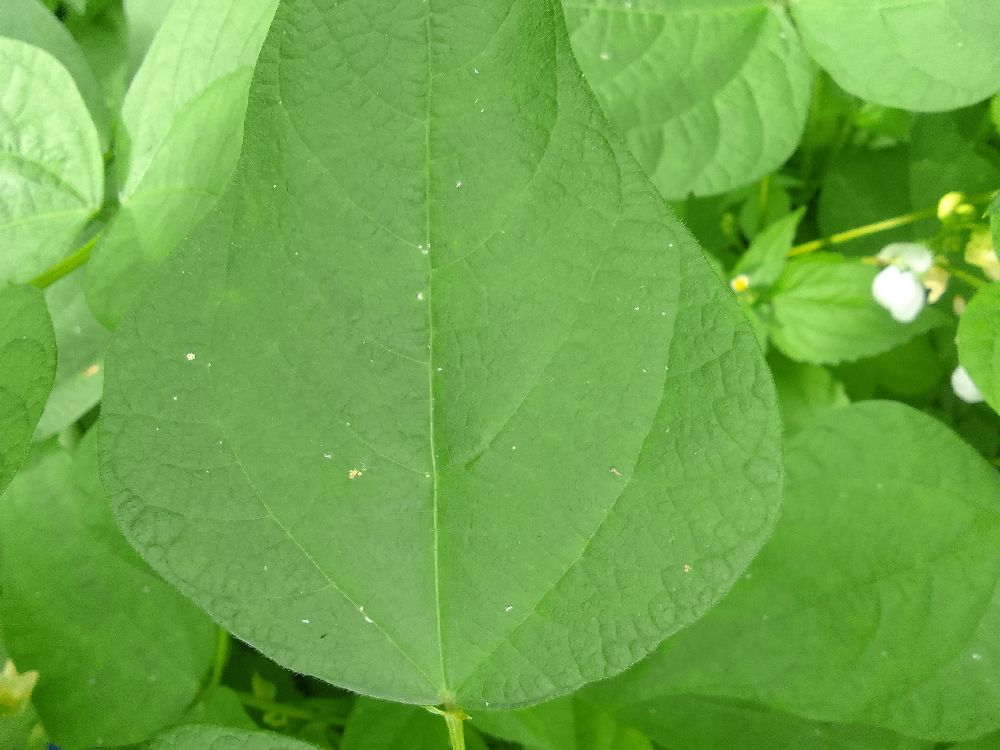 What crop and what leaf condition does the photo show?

common bean, healthy
